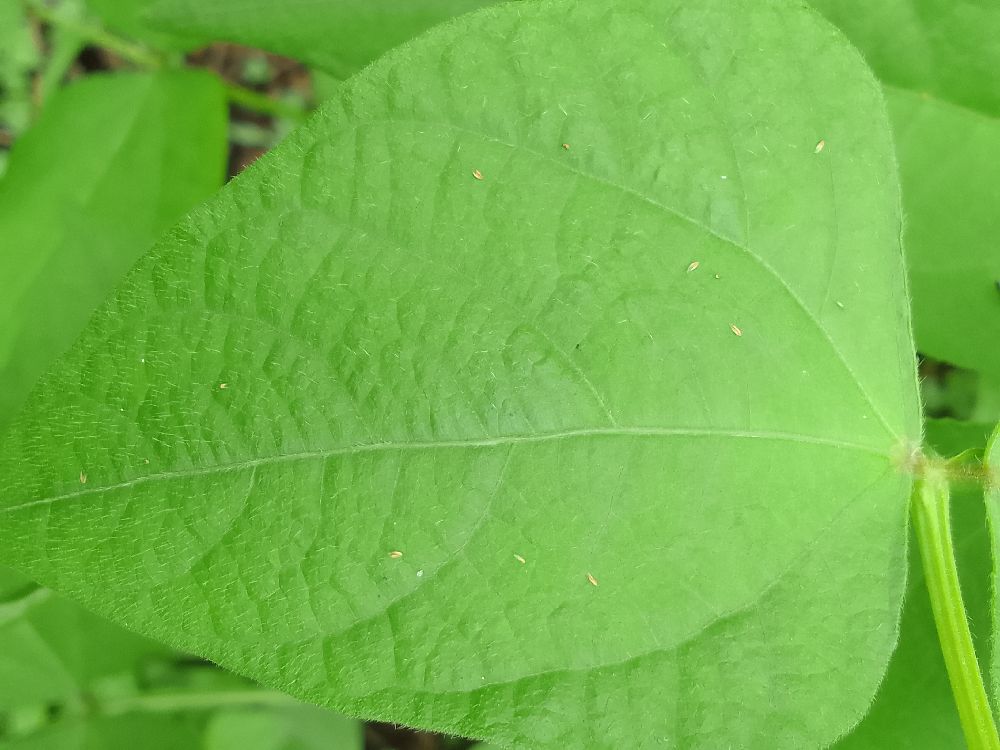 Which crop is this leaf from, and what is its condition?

common bean, healthy
